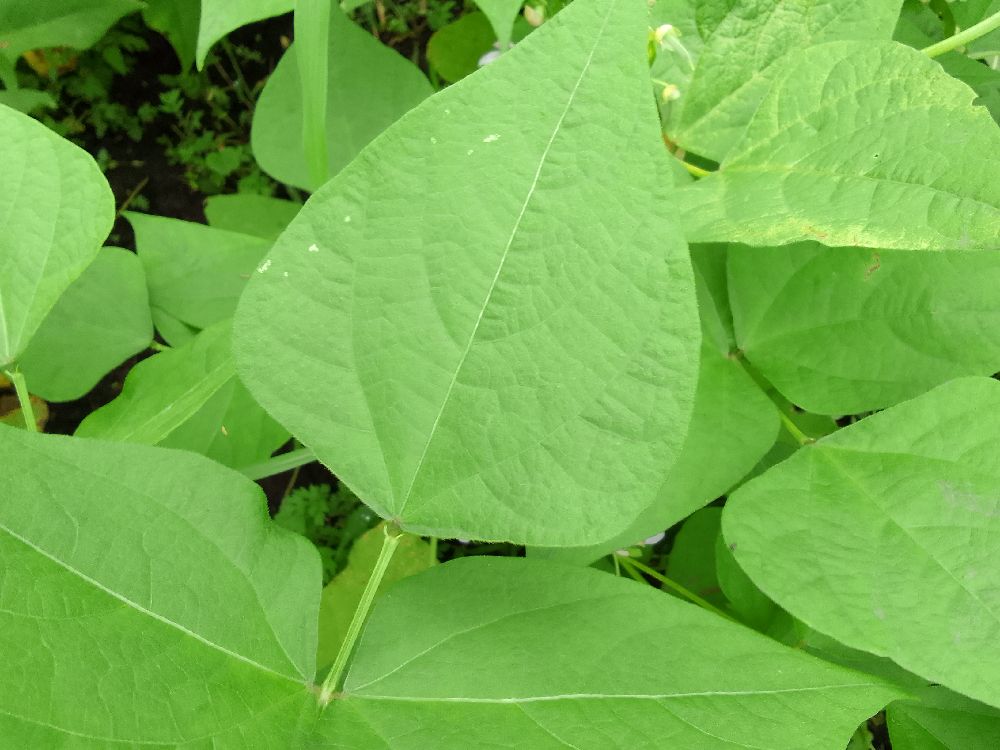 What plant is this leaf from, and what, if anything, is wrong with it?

common bean, healthy
